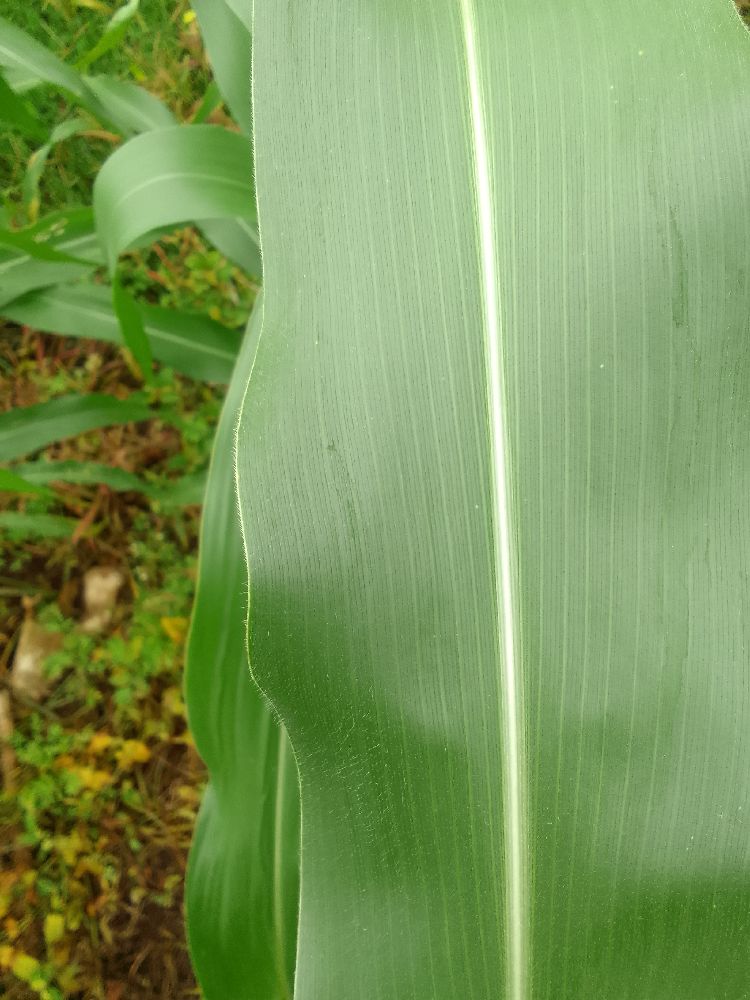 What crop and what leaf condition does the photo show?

maize, healthy
